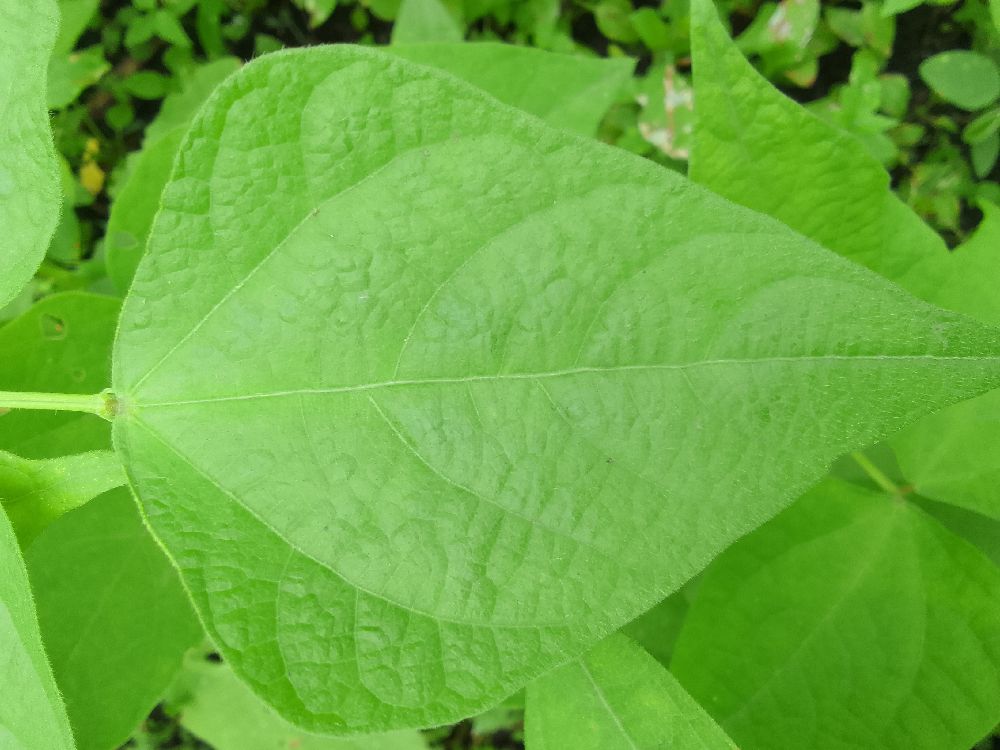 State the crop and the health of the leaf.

common bean, healthy
